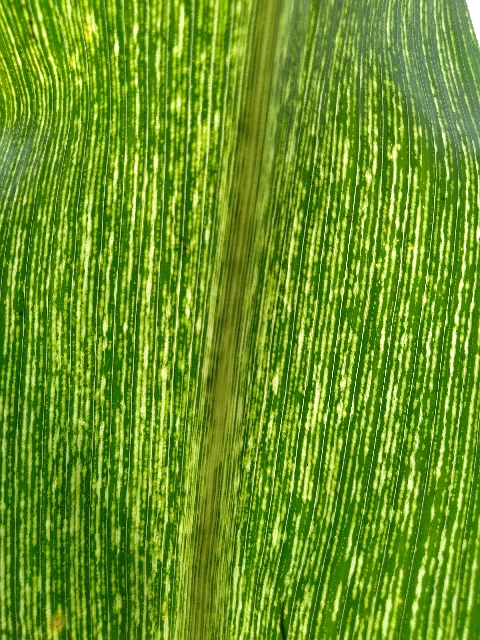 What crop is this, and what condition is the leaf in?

maize, maize streak virus
